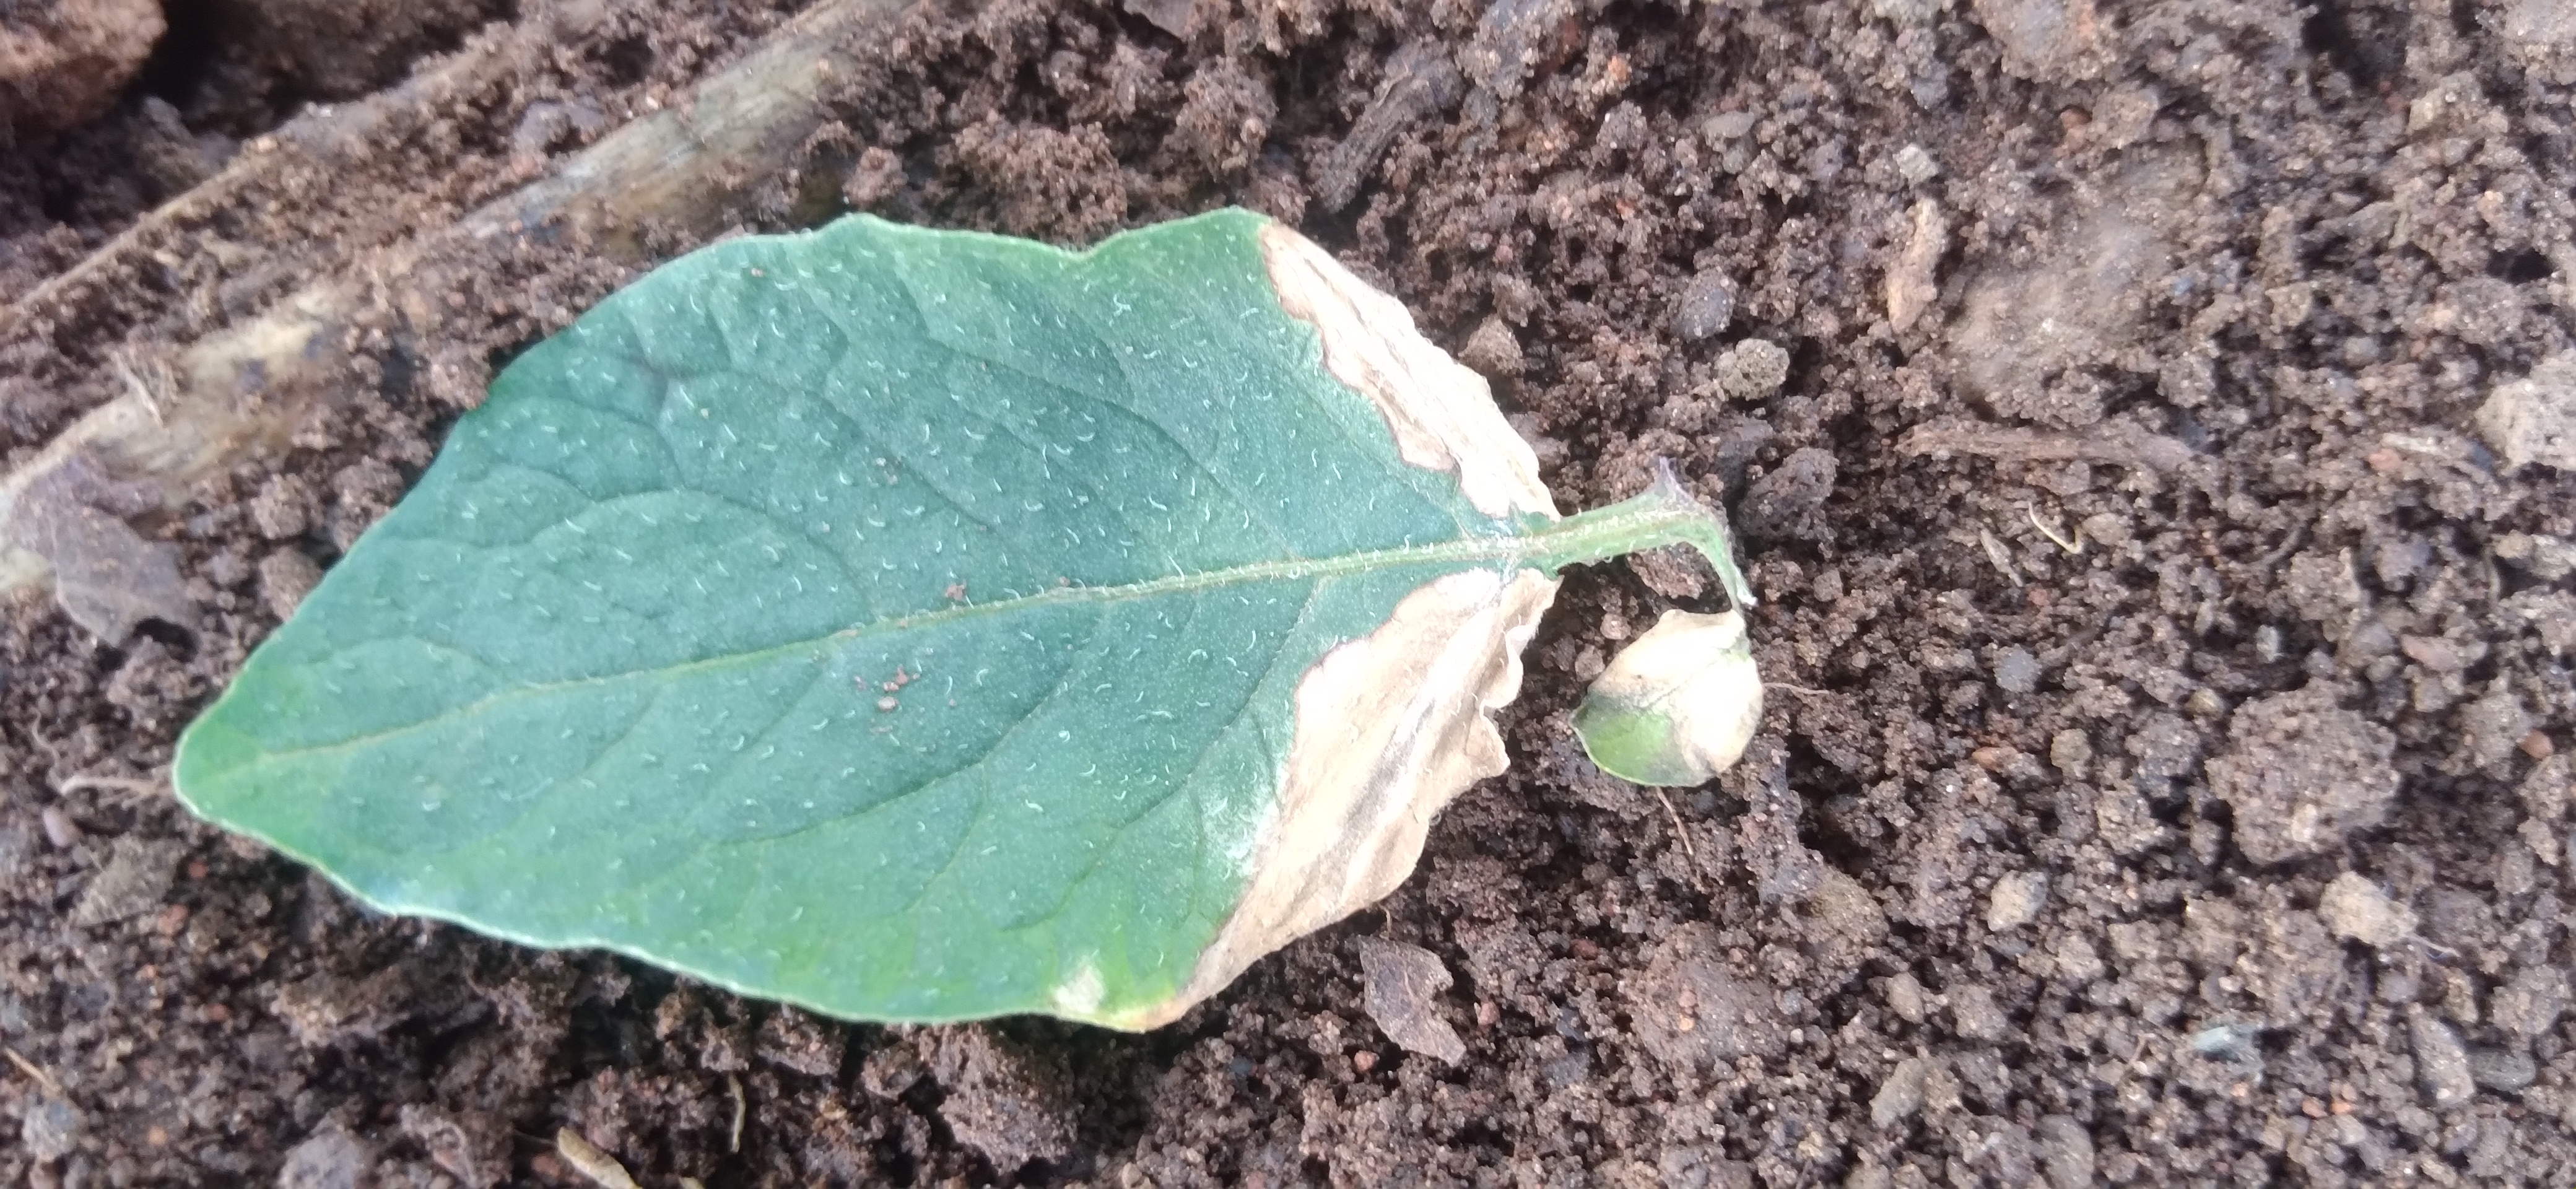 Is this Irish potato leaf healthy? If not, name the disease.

early blight
